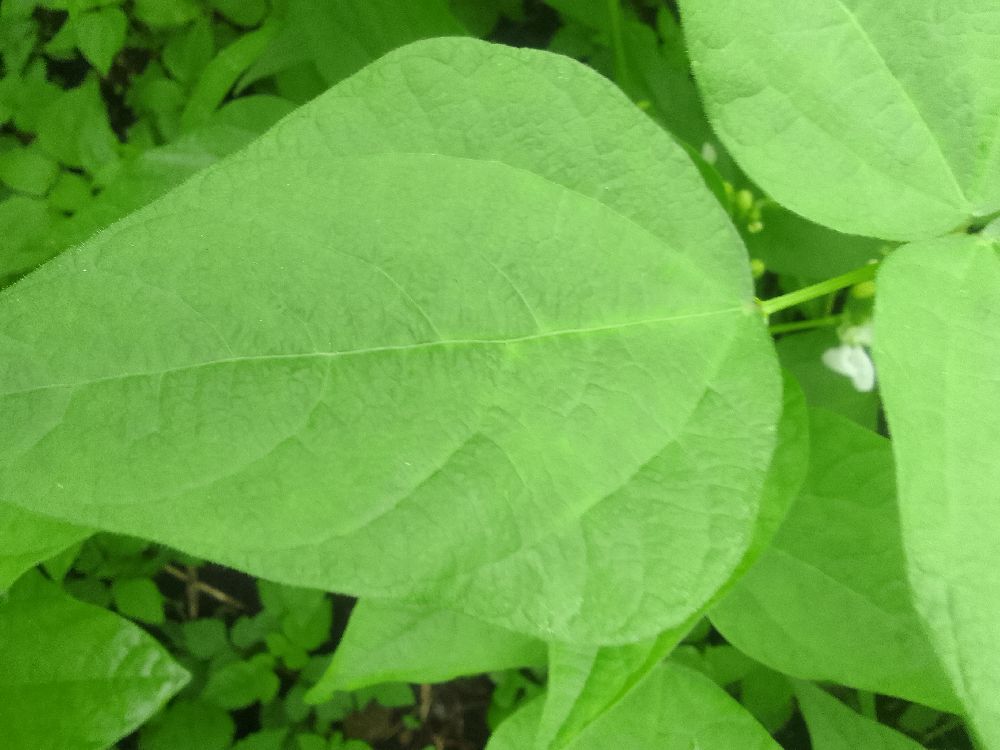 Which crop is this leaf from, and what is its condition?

common bean, healthy
